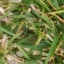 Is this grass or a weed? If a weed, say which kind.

grass
